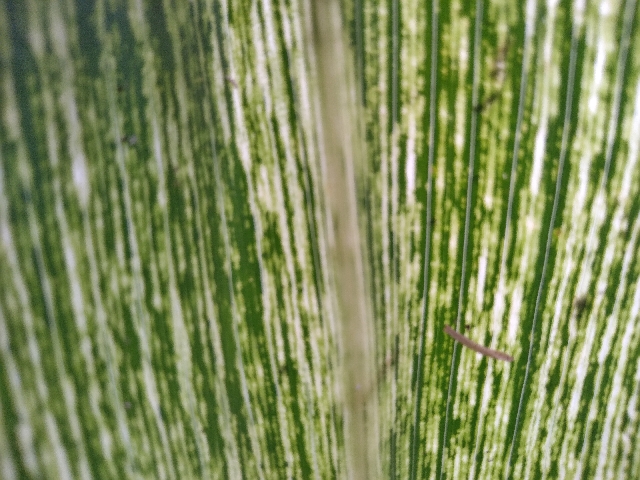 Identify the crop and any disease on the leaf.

maize, maize streak virus
